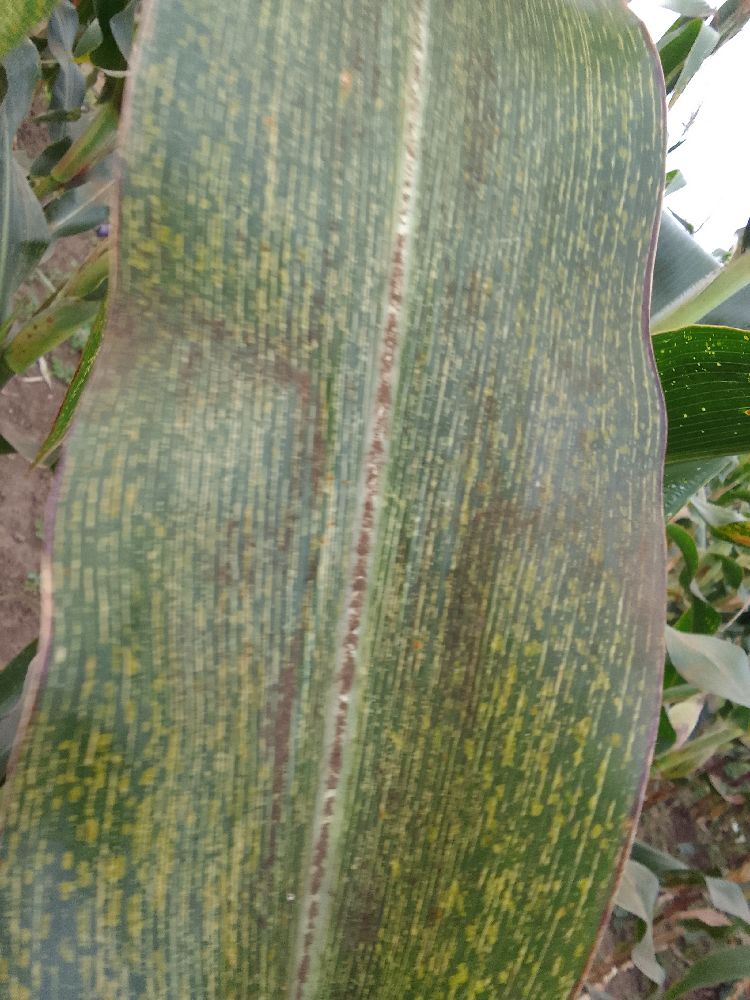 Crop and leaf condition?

maize, maize streak virus
